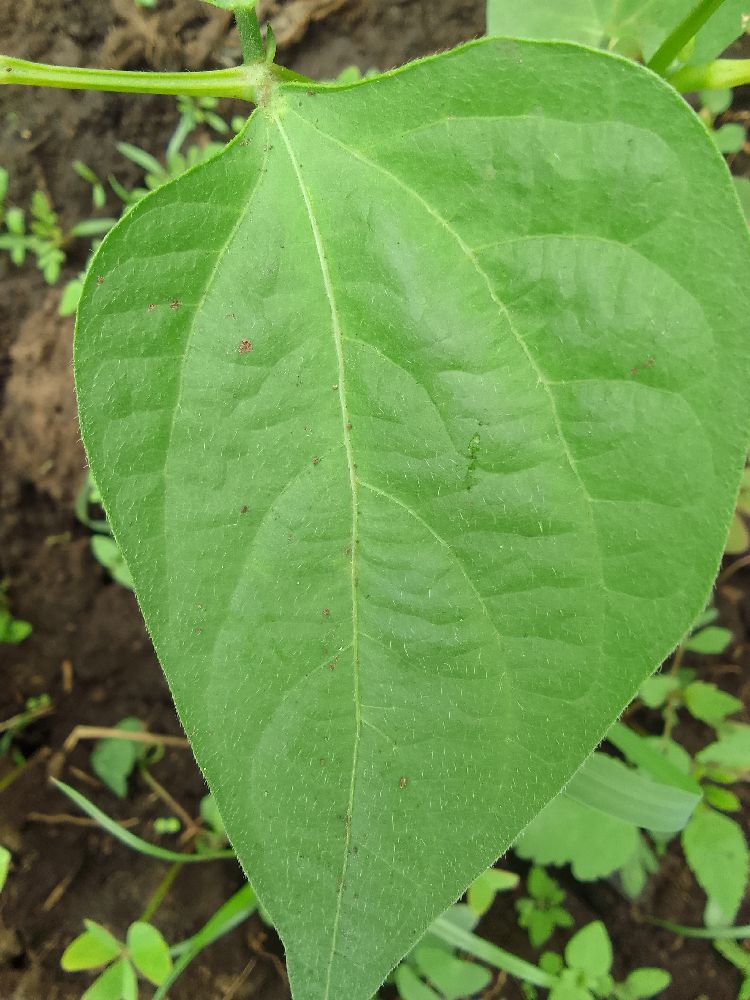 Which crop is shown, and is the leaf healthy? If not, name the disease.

common bean, healthy
